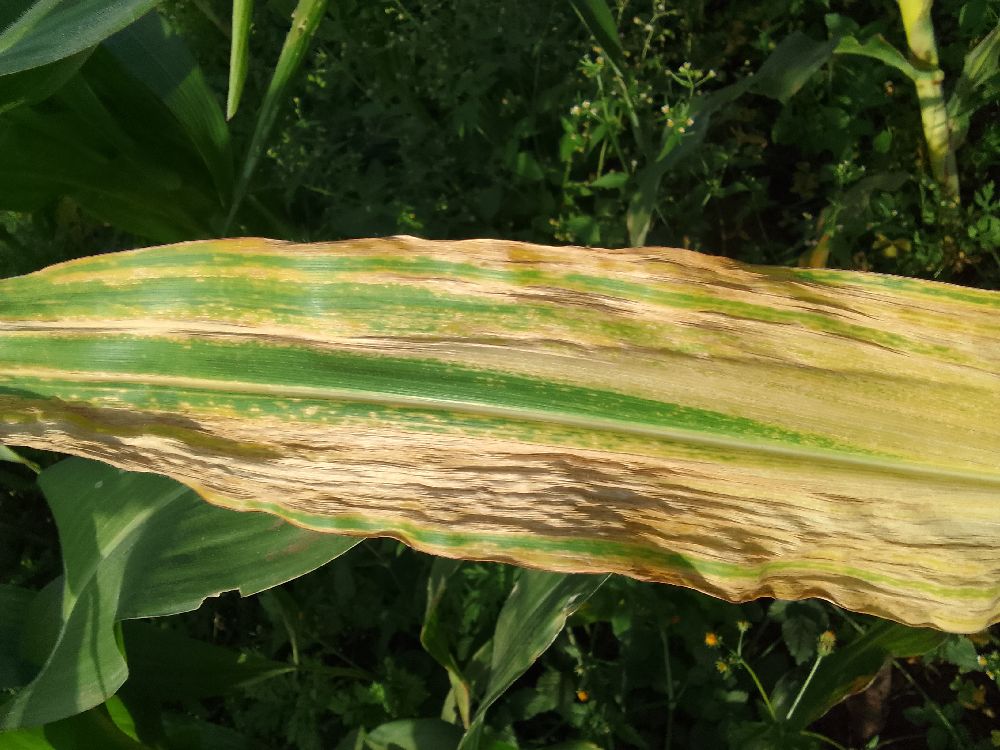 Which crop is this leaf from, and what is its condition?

maize, maize lethal necrosis
